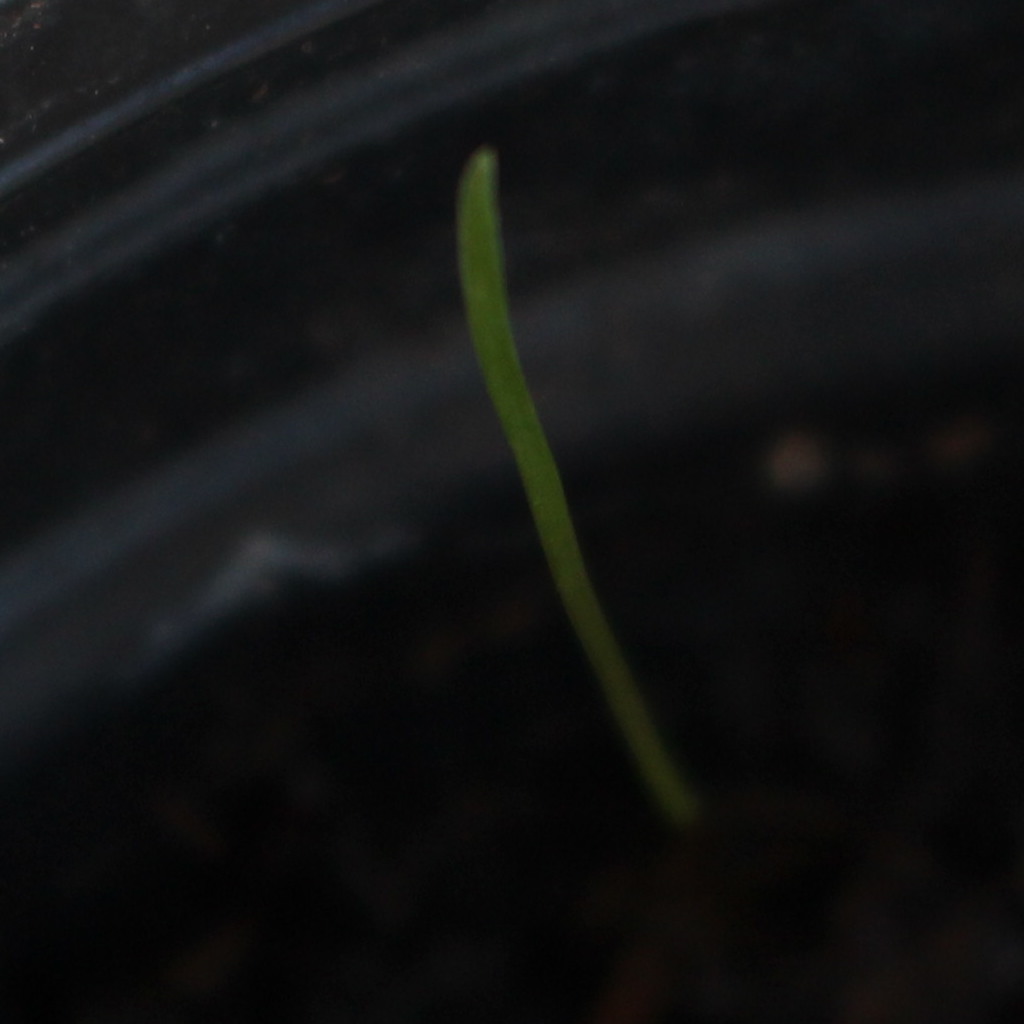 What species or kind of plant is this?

Lolium multiflorum
